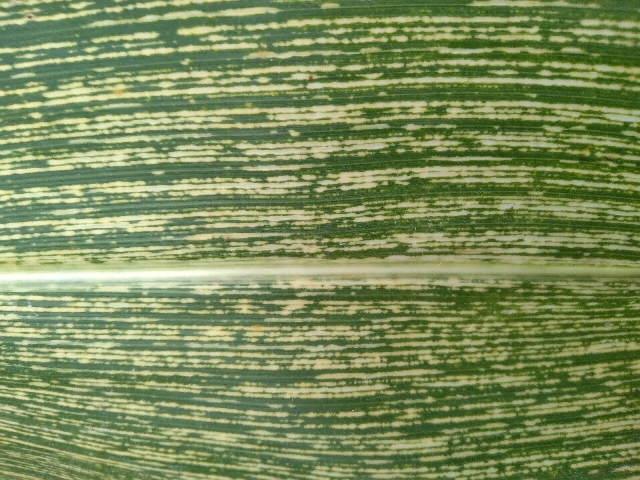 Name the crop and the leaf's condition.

maize, maize streak virus
